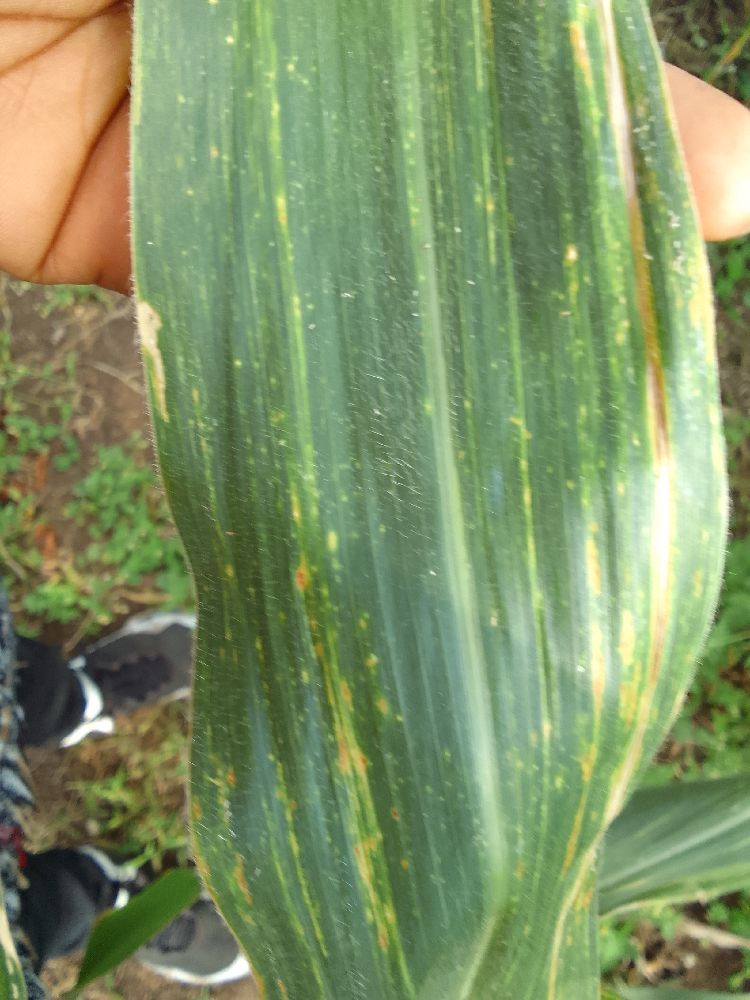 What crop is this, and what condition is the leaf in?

maize, maize lethal necrosis
